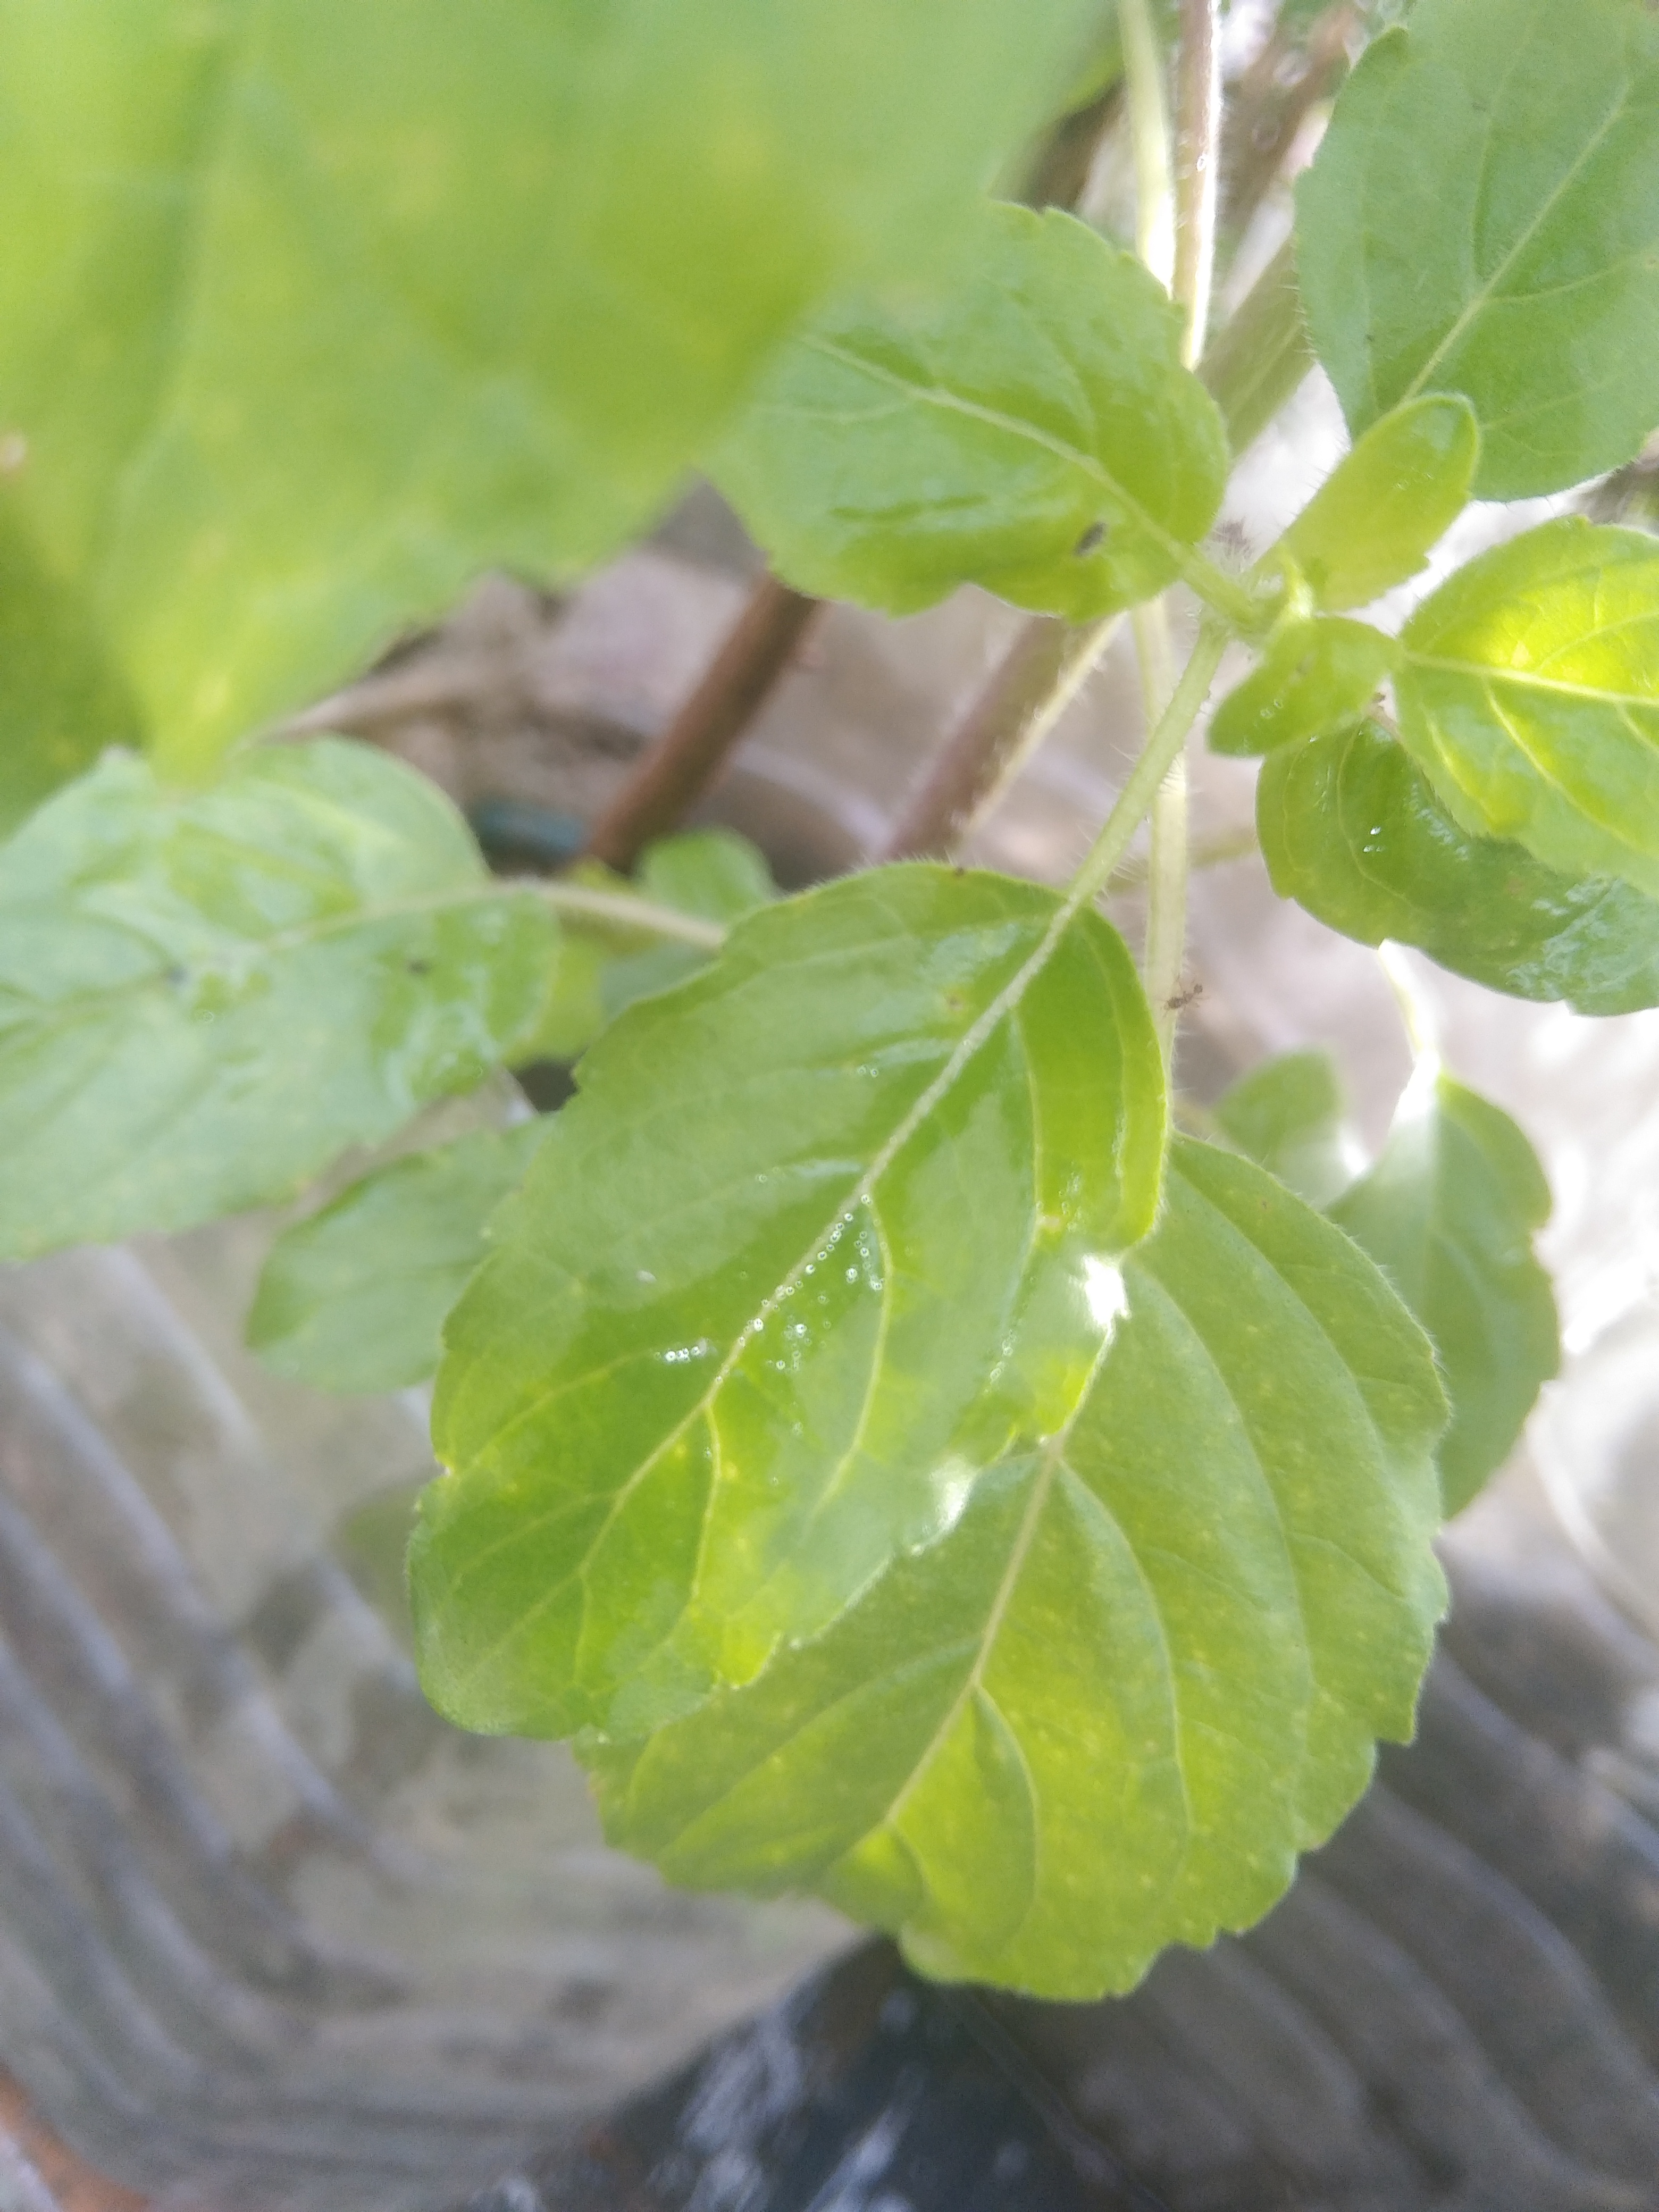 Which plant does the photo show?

tulshi
